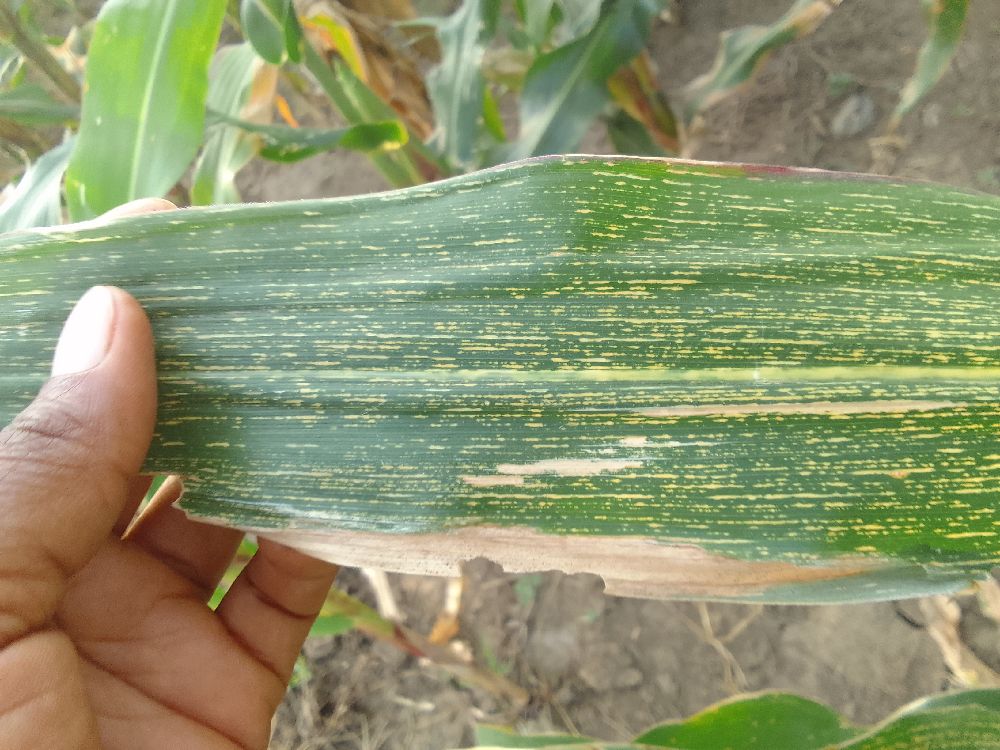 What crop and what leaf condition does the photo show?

maize, maize streak virus
